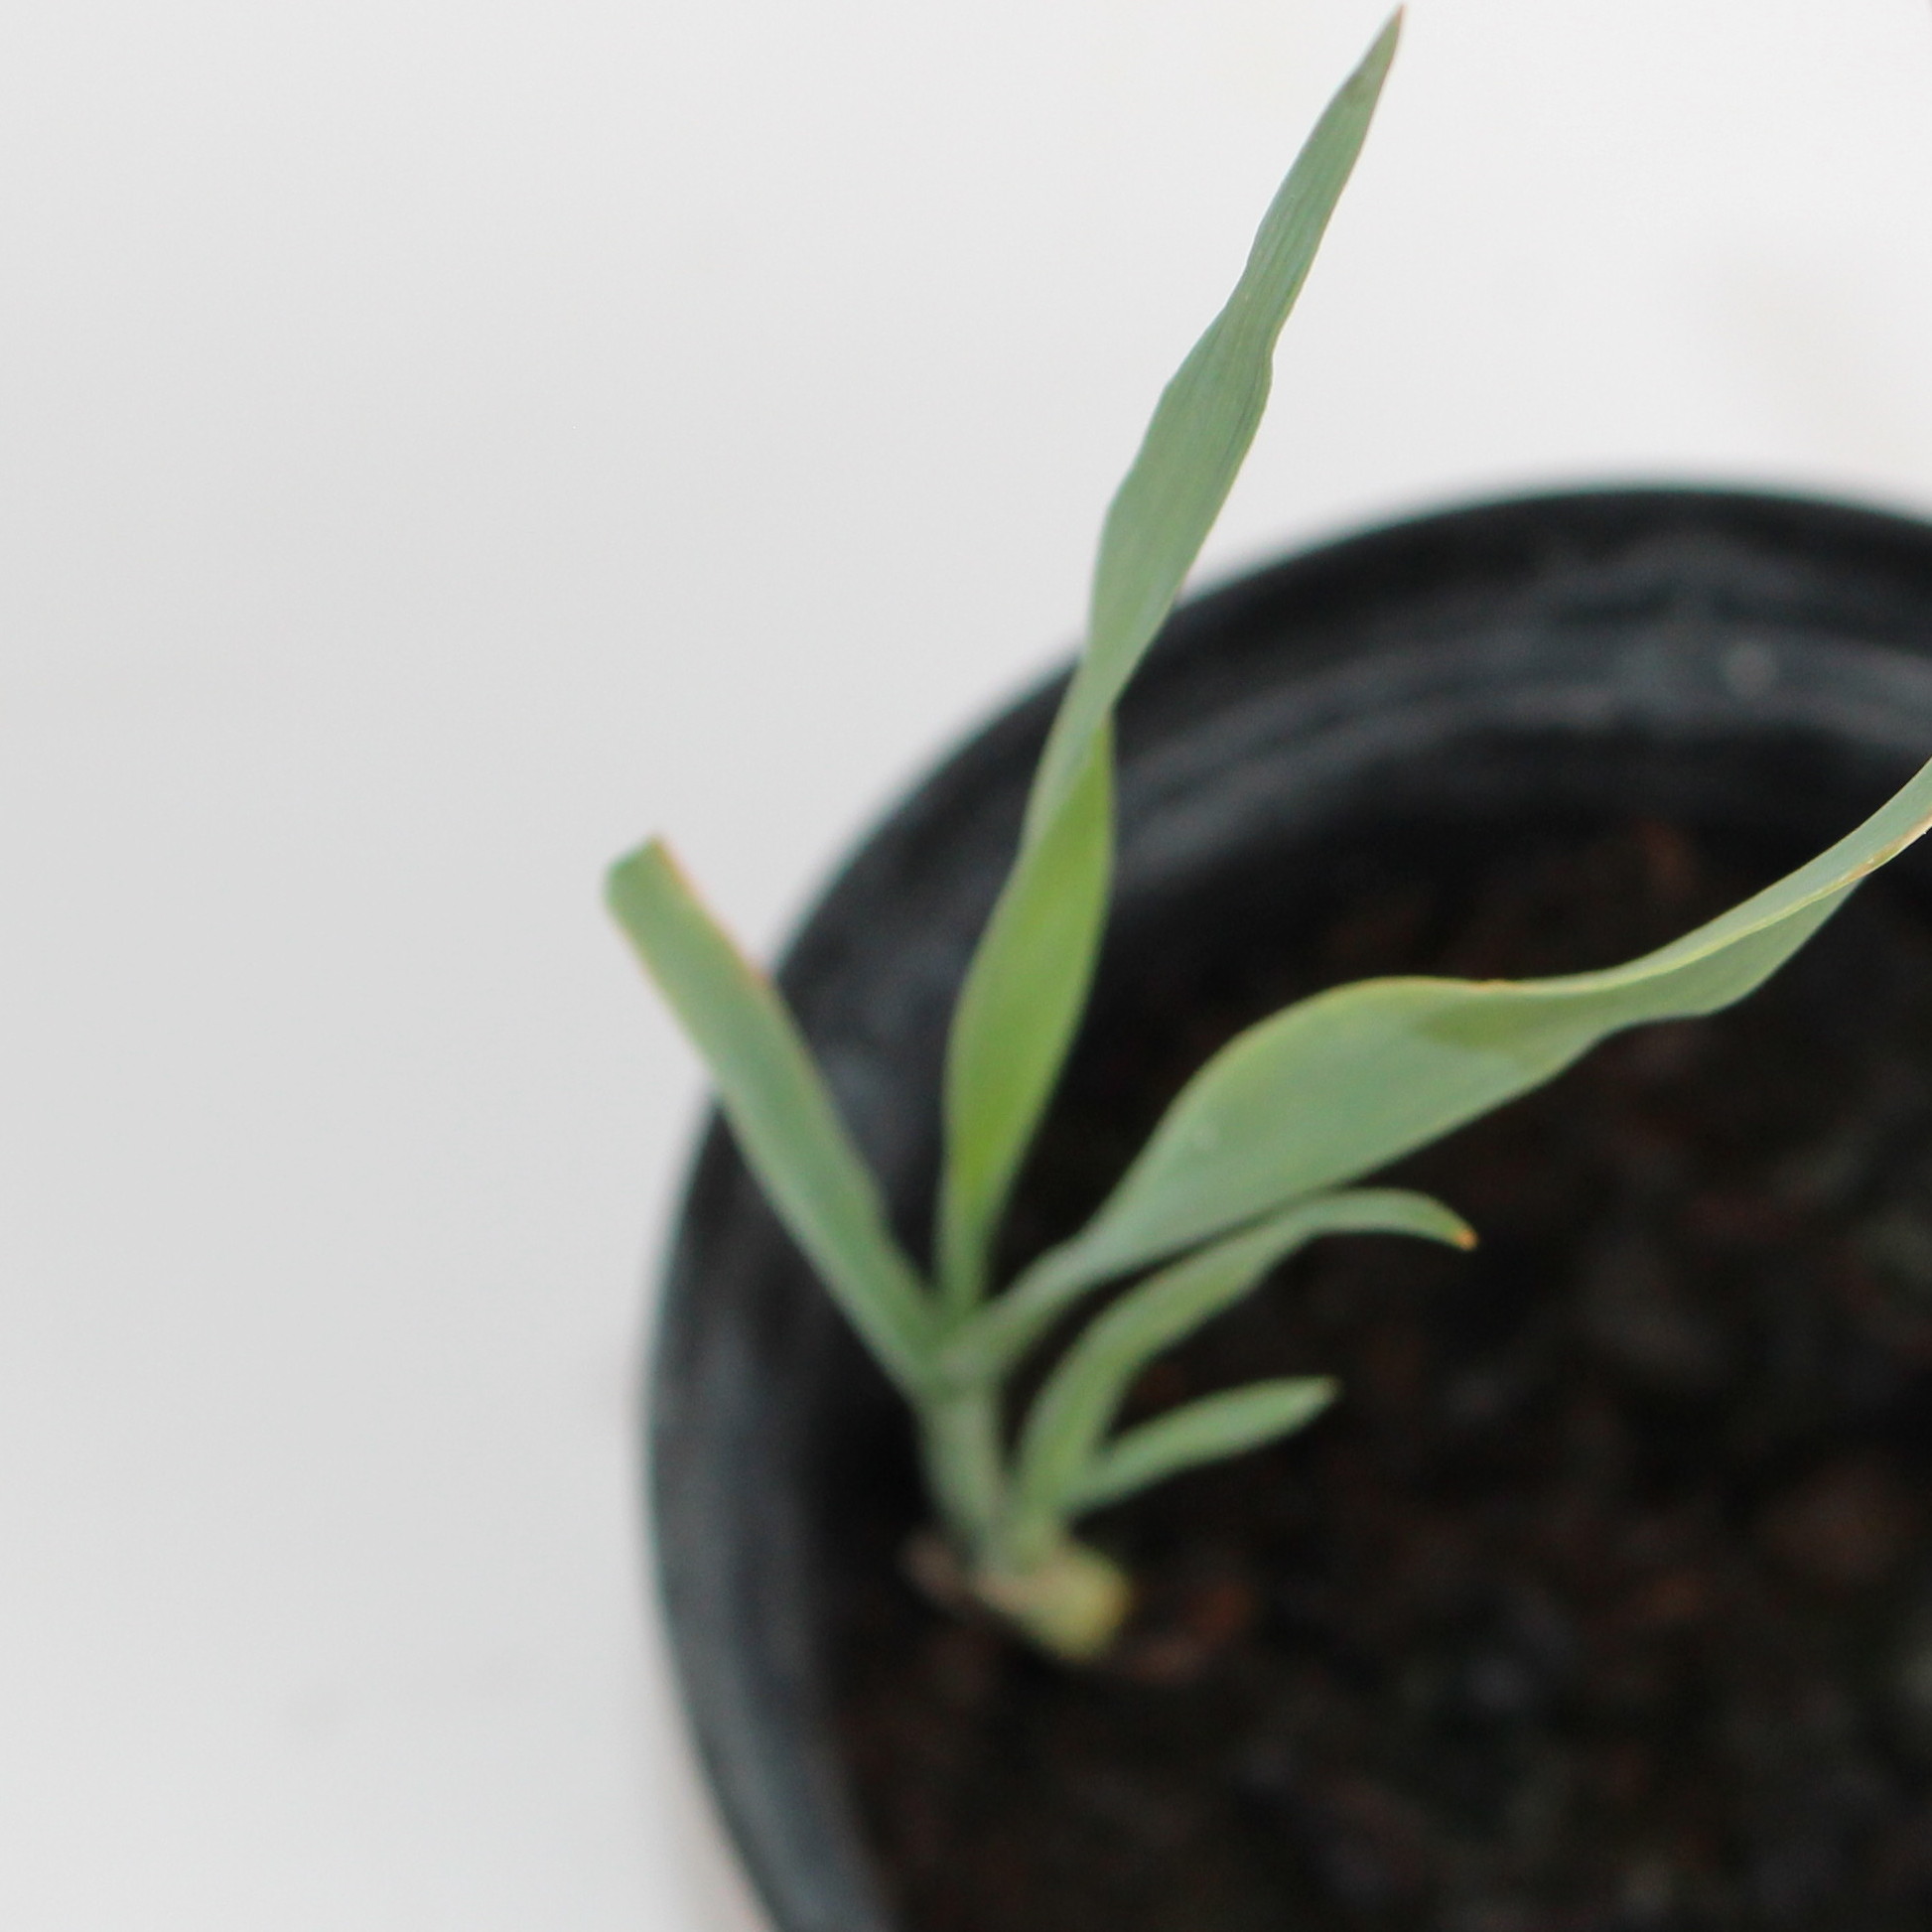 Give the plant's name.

Avena sterilis
